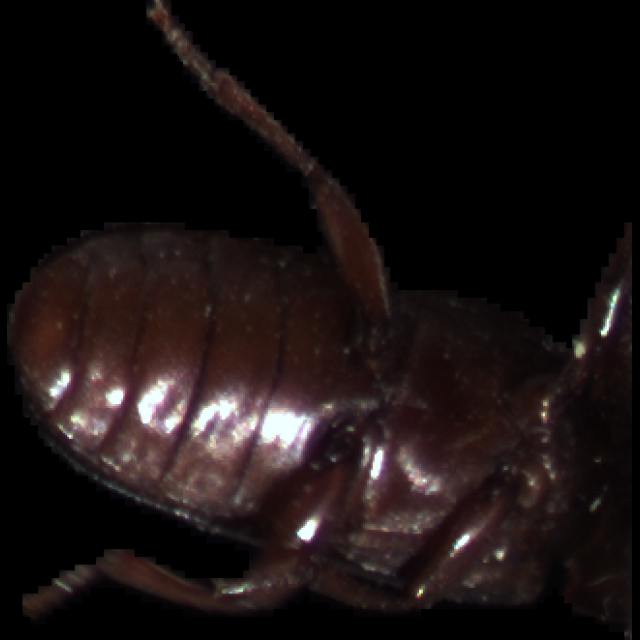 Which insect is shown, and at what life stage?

mealworm beetle
